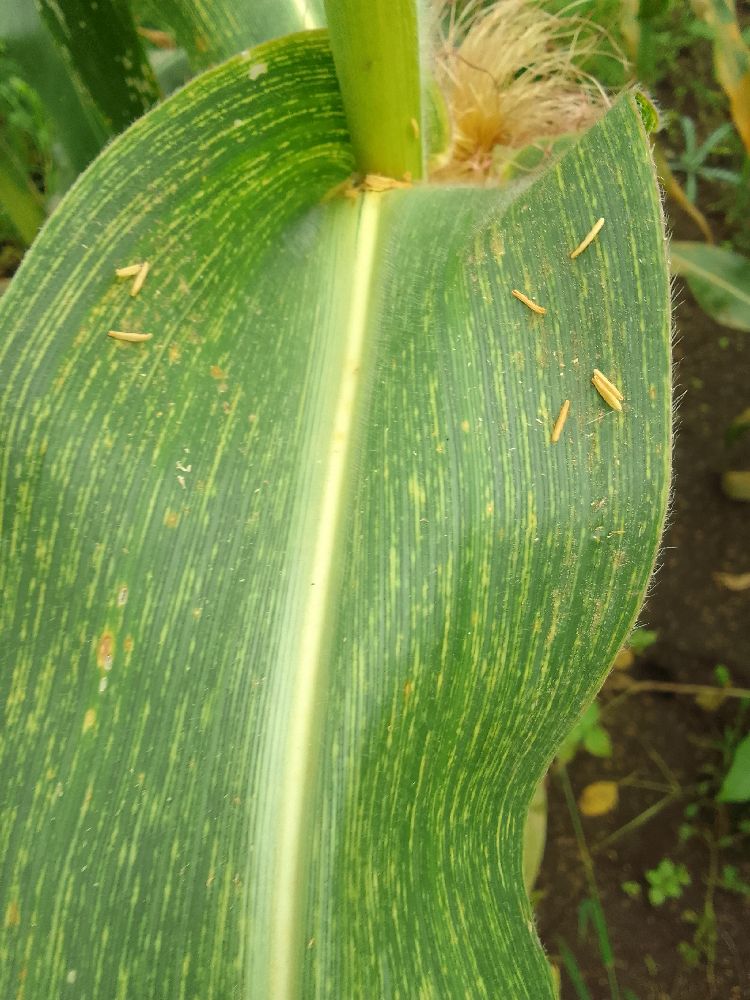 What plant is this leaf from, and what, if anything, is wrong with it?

maize, maize streak virus
